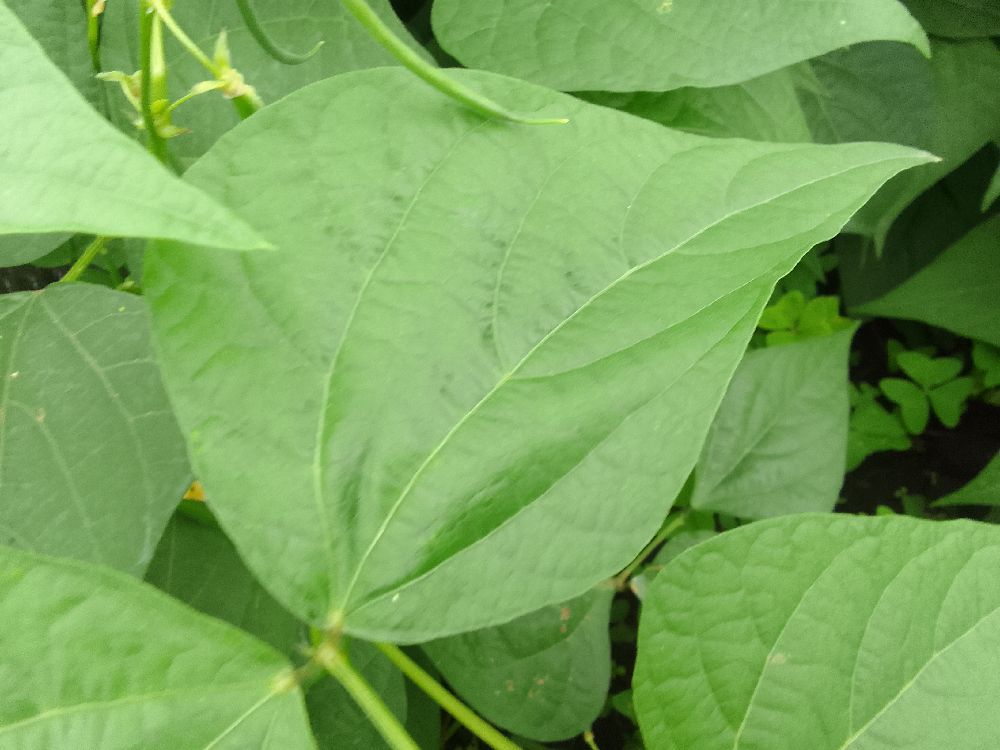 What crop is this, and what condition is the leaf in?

common bean, healthy
